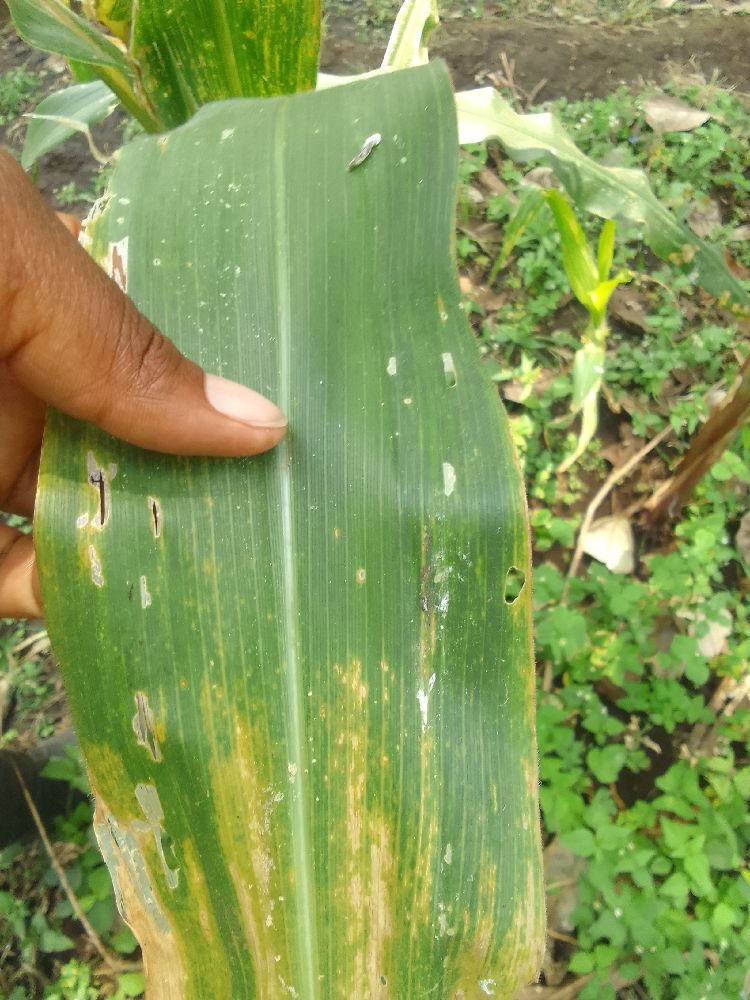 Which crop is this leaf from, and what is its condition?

maize, maize lethal necrosis
